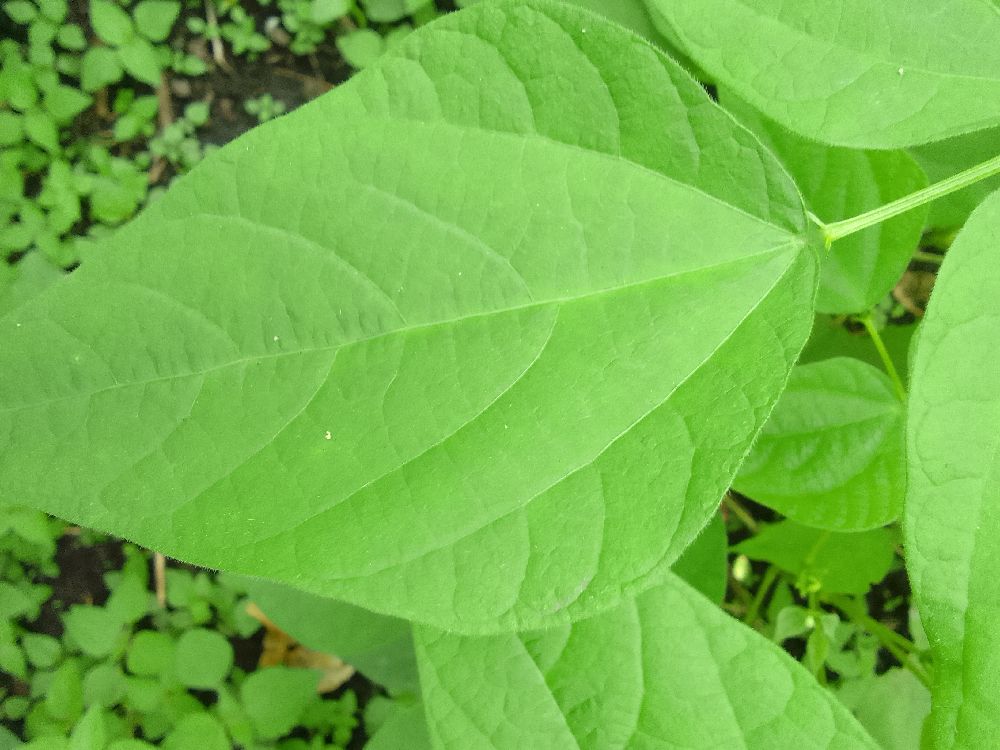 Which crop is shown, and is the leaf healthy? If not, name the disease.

common bean, healthy
